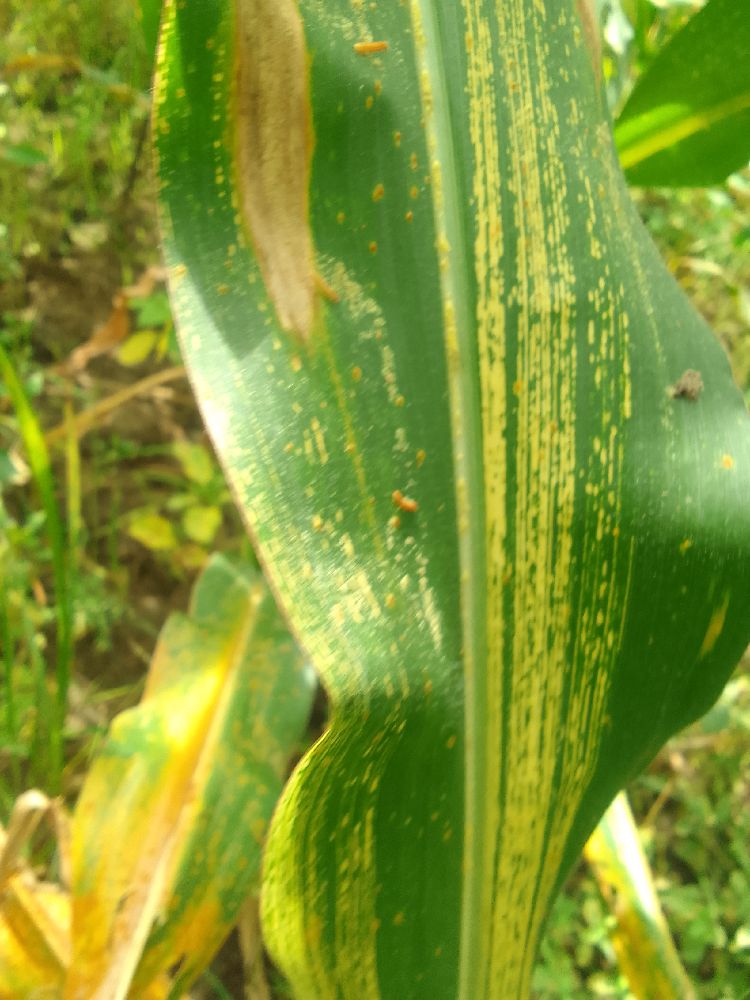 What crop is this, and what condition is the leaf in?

maize, maize streak virus
